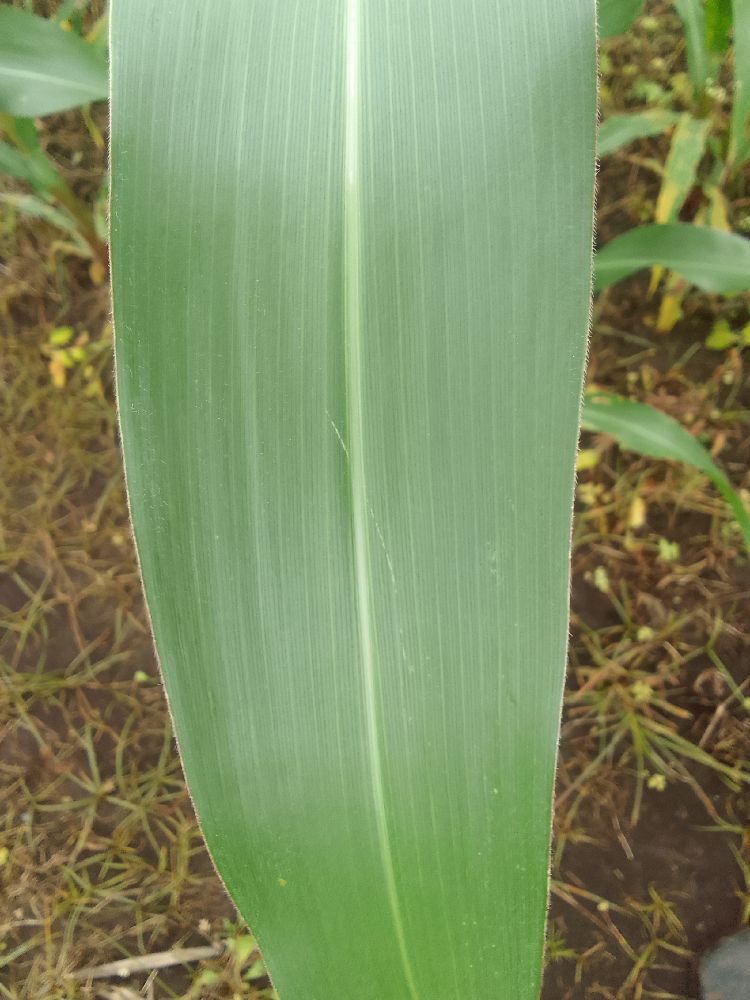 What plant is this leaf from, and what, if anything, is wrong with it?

maize, healthy
